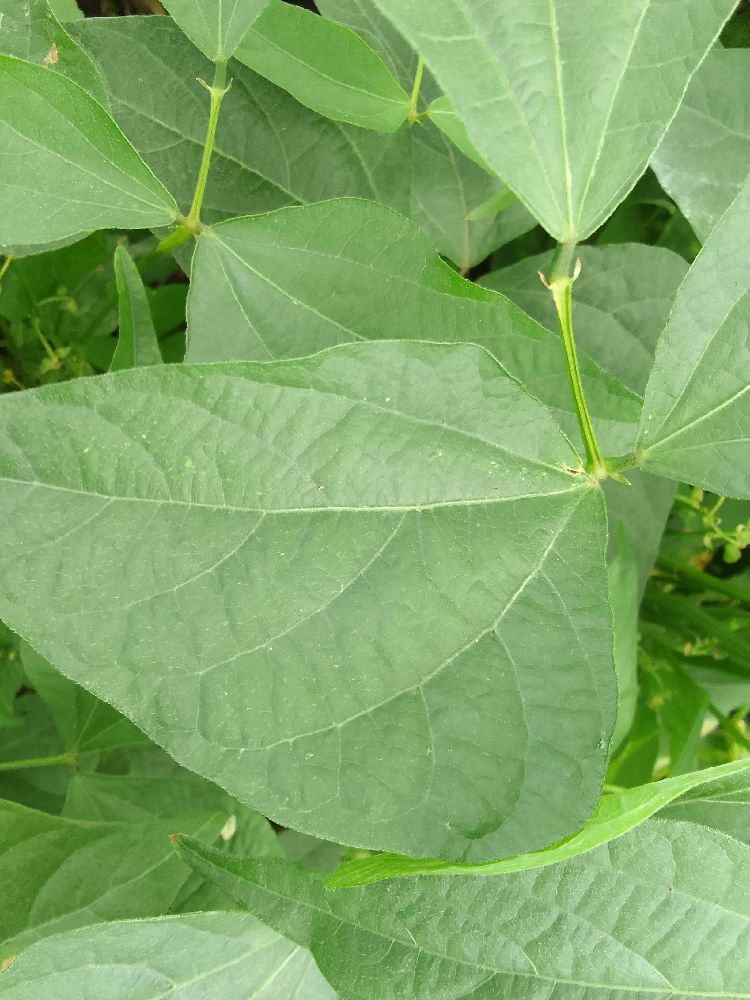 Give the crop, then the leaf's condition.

common bean, healthy
